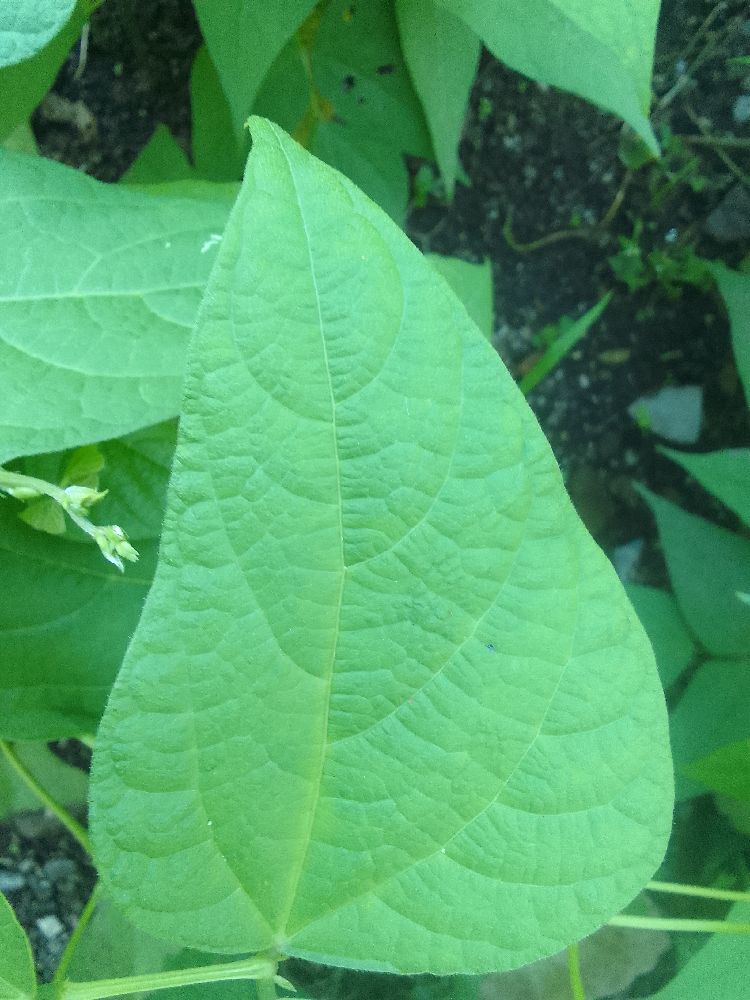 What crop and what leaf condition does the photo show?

common bean, healthy
